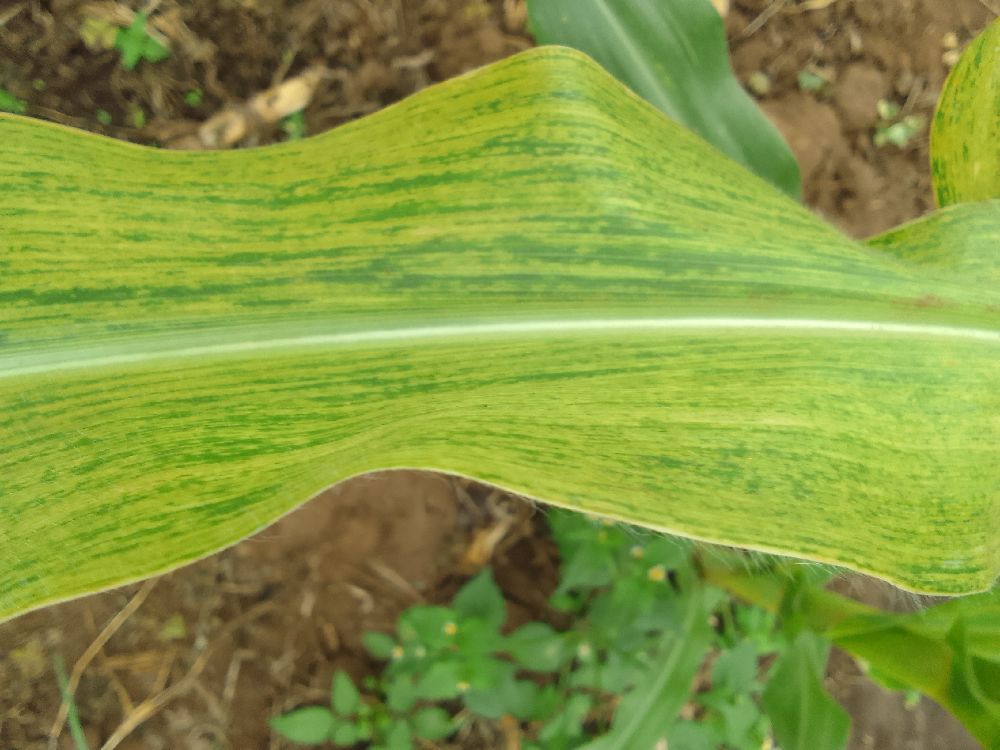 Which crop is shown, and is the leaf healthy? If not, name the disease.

maize, maize lethal necrosis
